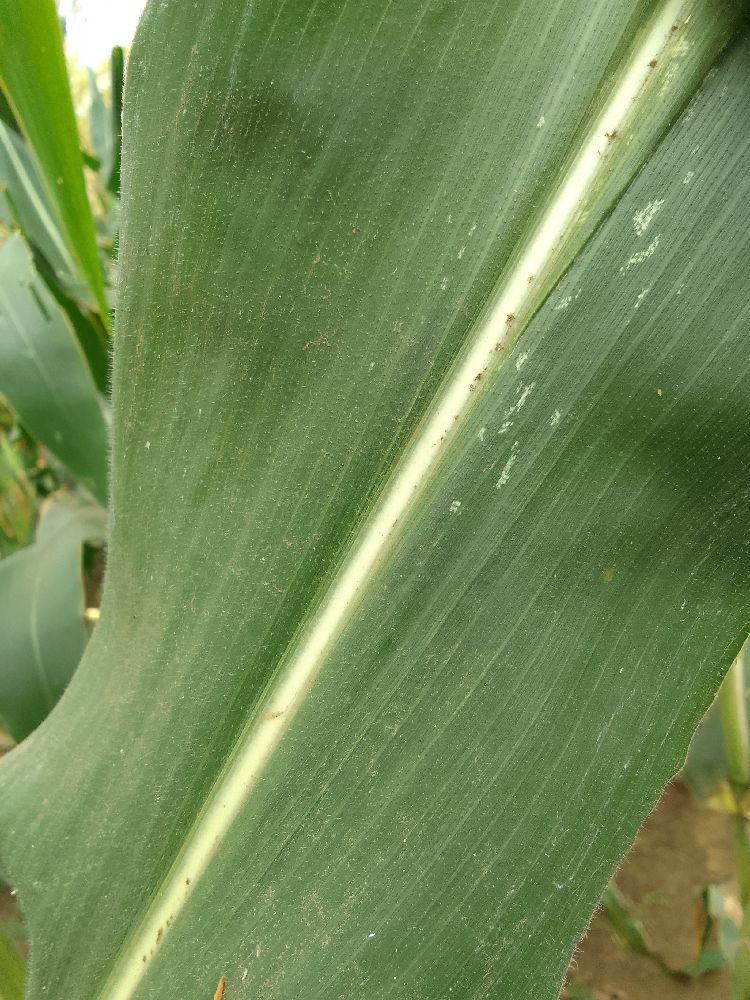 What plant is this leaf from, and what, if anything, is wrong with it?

maize, healthy
